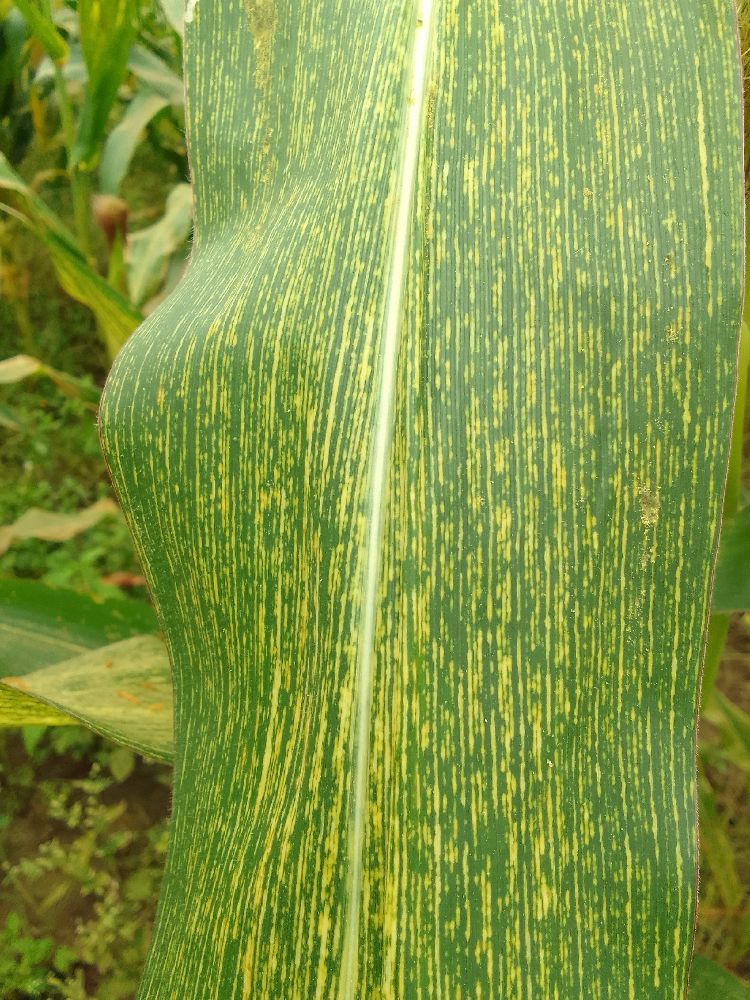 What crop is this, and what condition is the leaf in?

maize, maize streak virus
